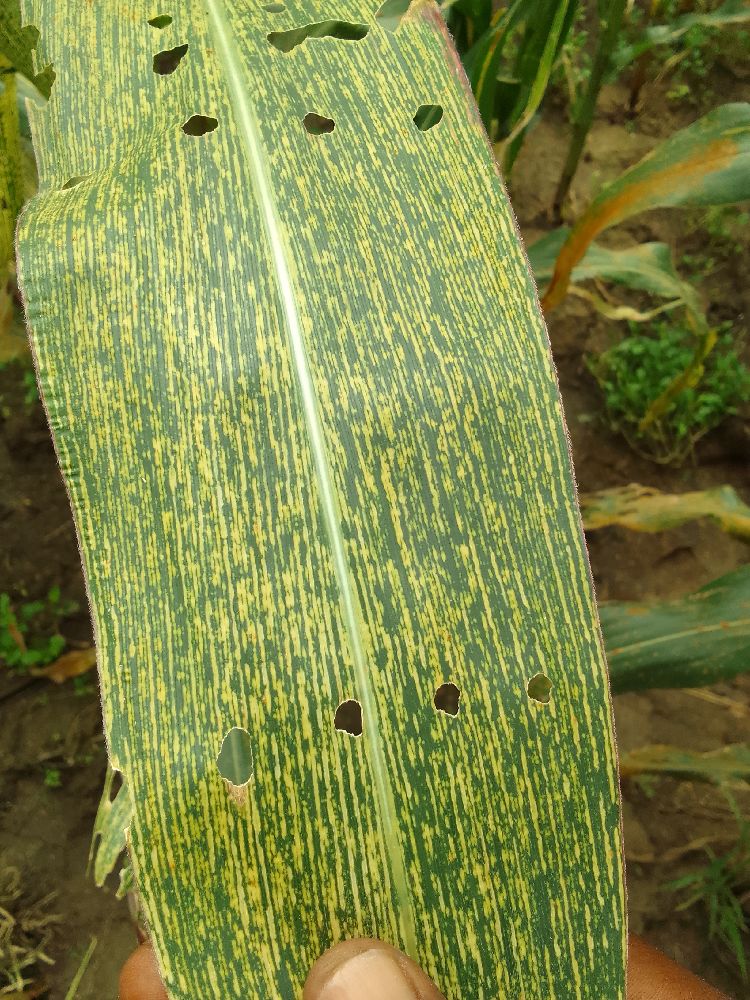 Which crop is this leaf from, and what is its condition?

maize, maize streak virus
